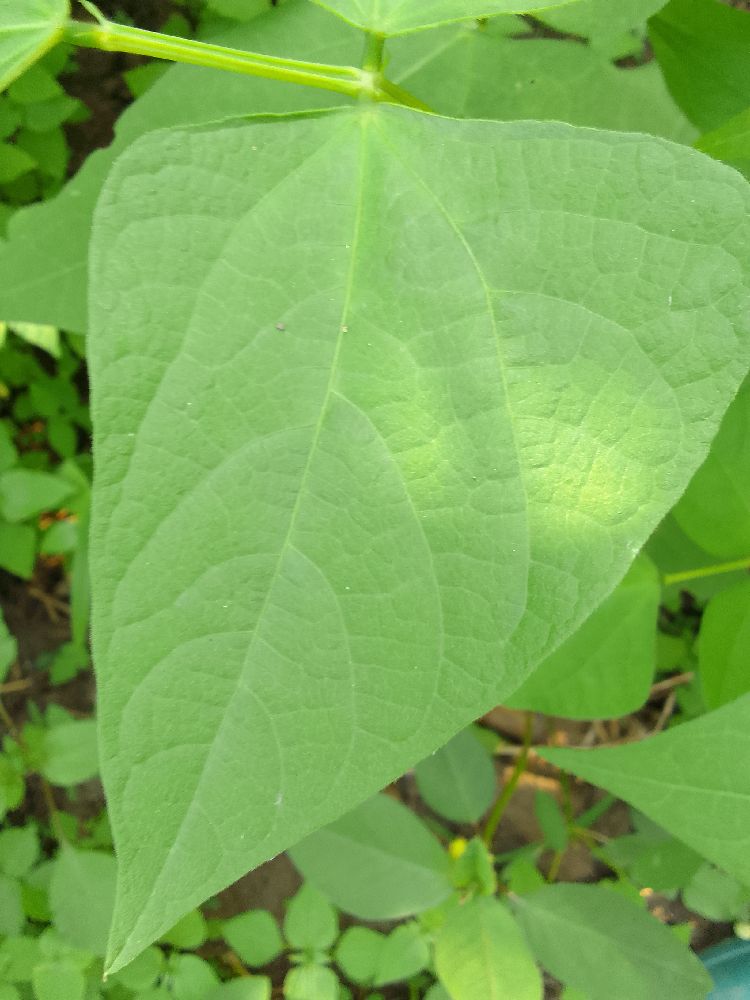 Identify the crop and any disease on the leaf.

common bean, healthy
